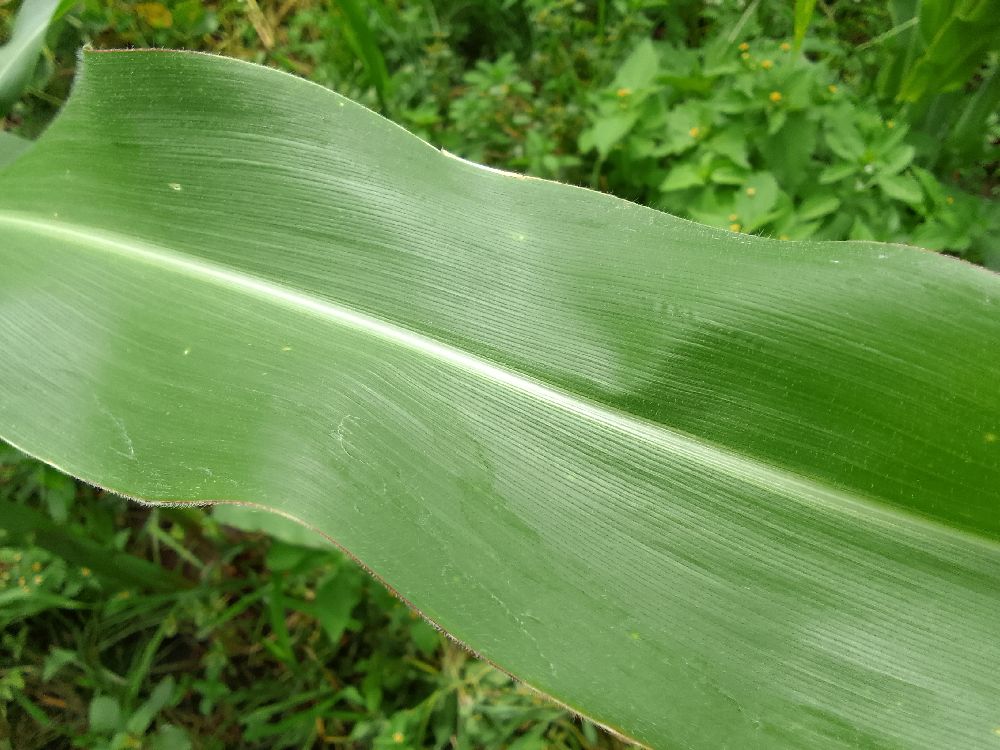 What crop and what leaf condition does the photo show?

maize, healthy
